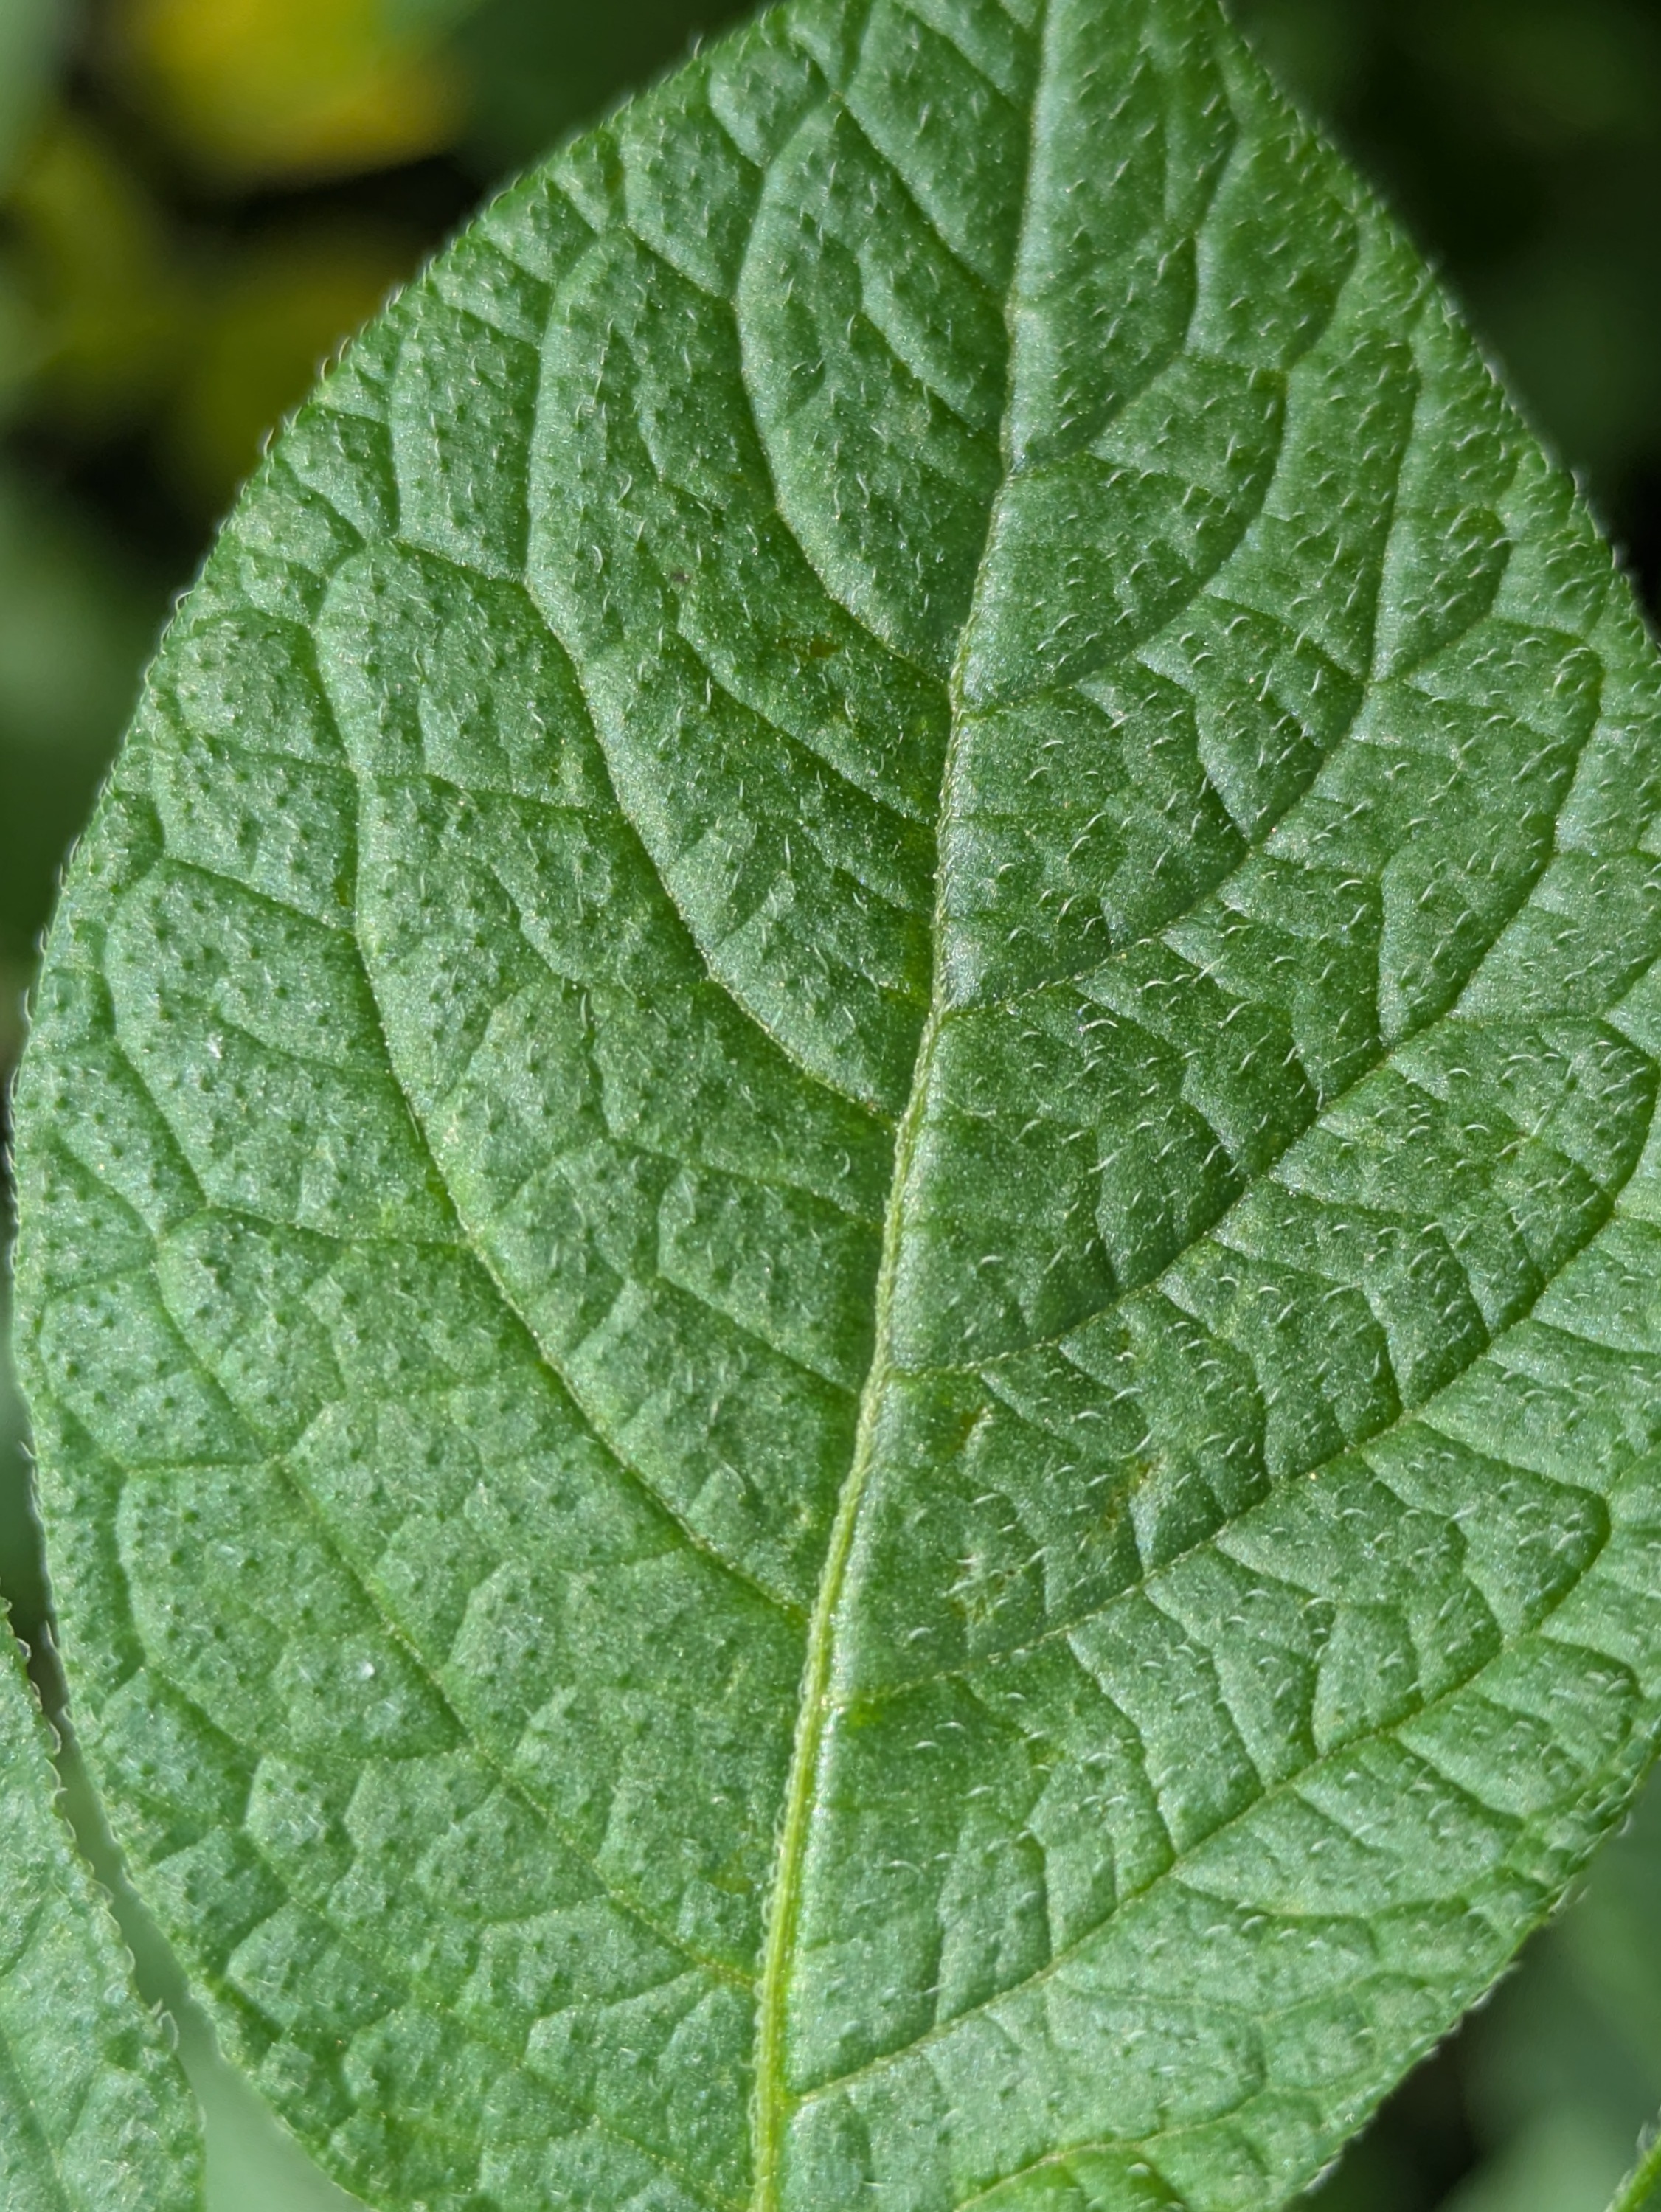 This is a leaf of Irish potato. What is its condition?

healthy
